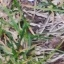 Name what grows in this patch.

grass
